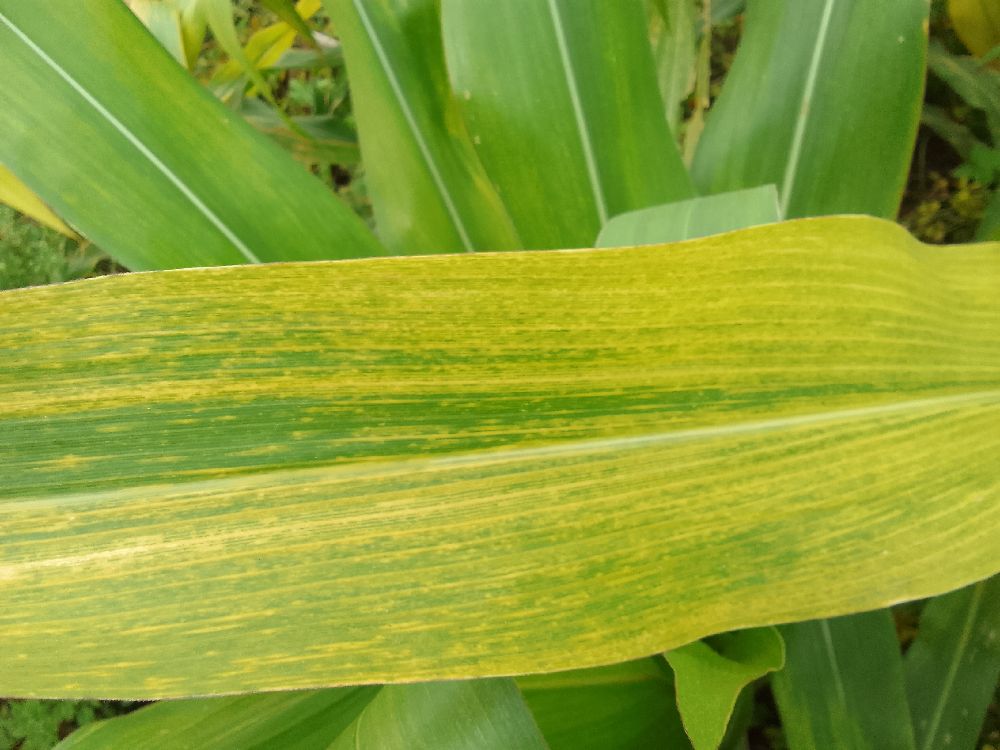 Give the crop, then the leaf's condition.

maize, maize lethal necrosis
